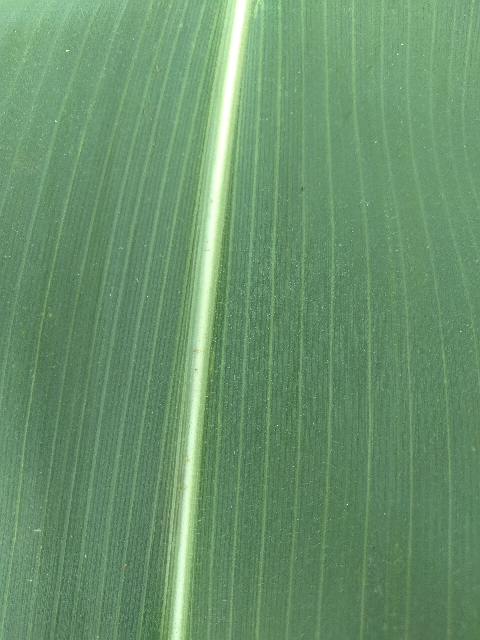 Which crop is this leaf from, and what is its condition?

maize, healthy
